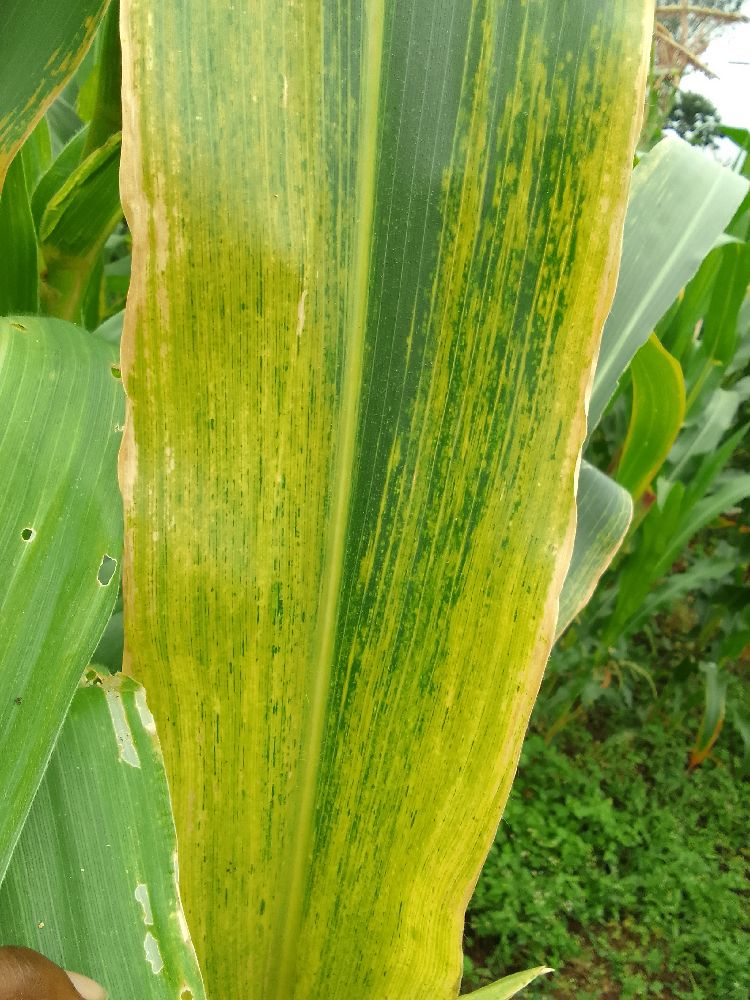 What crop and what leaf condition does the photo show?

maize, maize lethal necrosis
